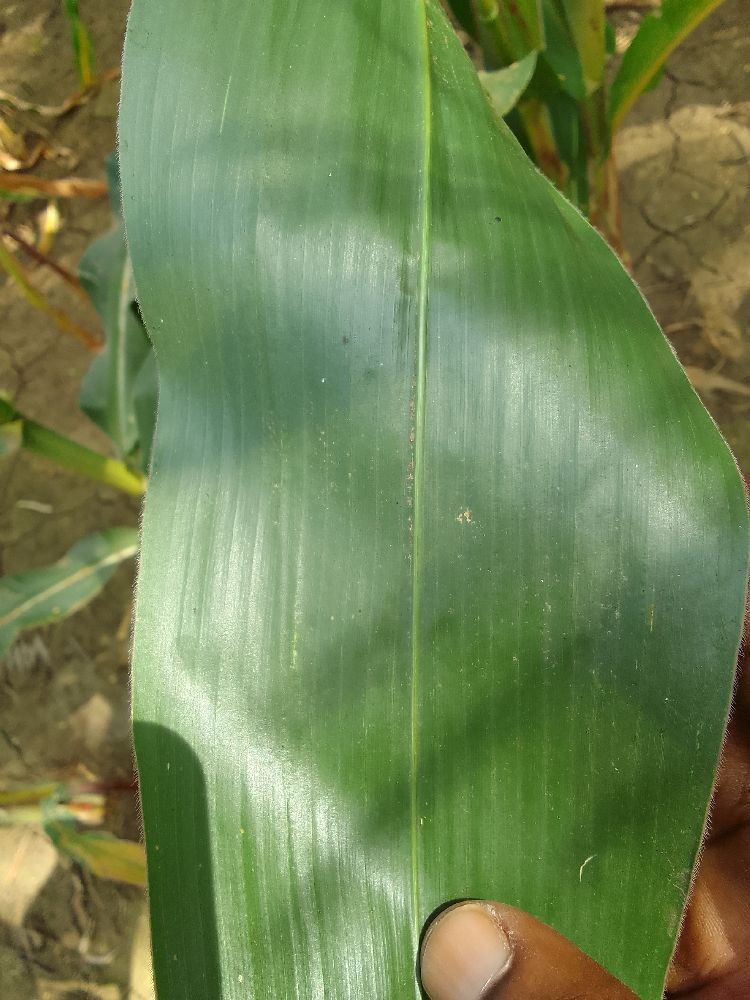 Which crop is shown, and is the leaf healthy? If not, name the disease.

maize, healthy
